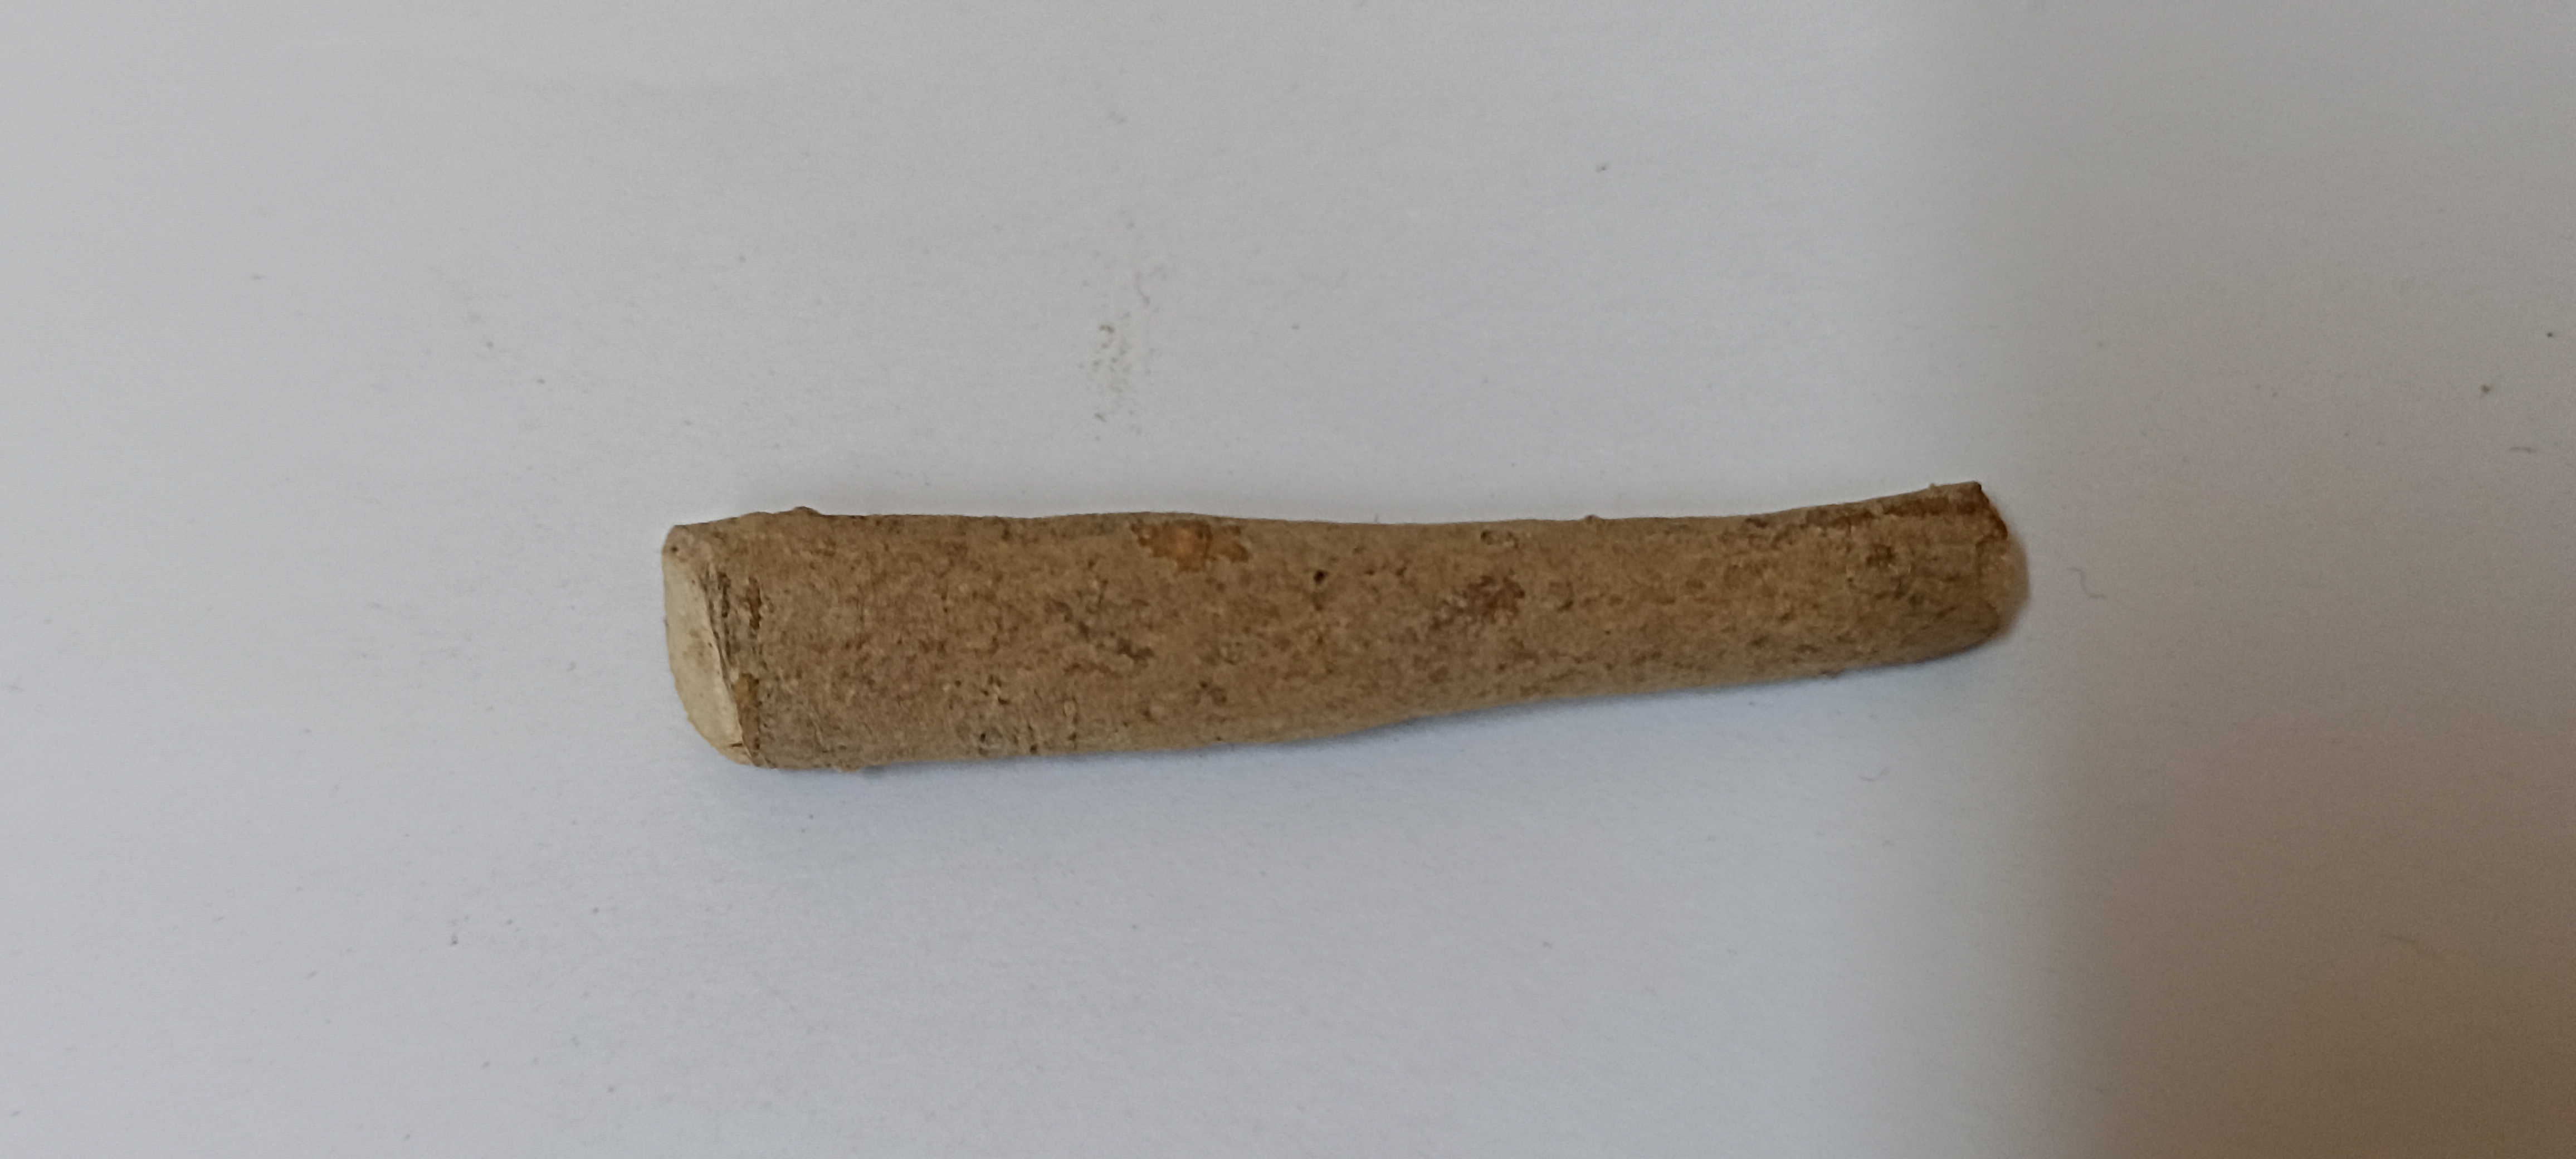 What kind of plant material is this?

ashwagandha
